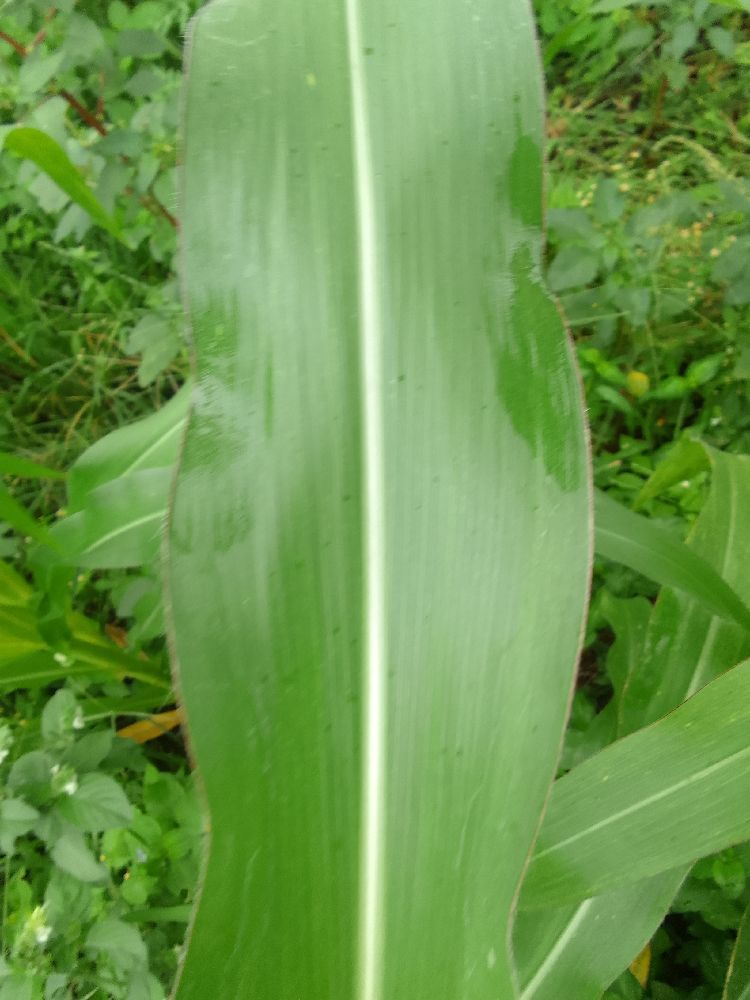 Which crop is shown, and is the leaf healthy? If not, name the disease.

maize, healthy
